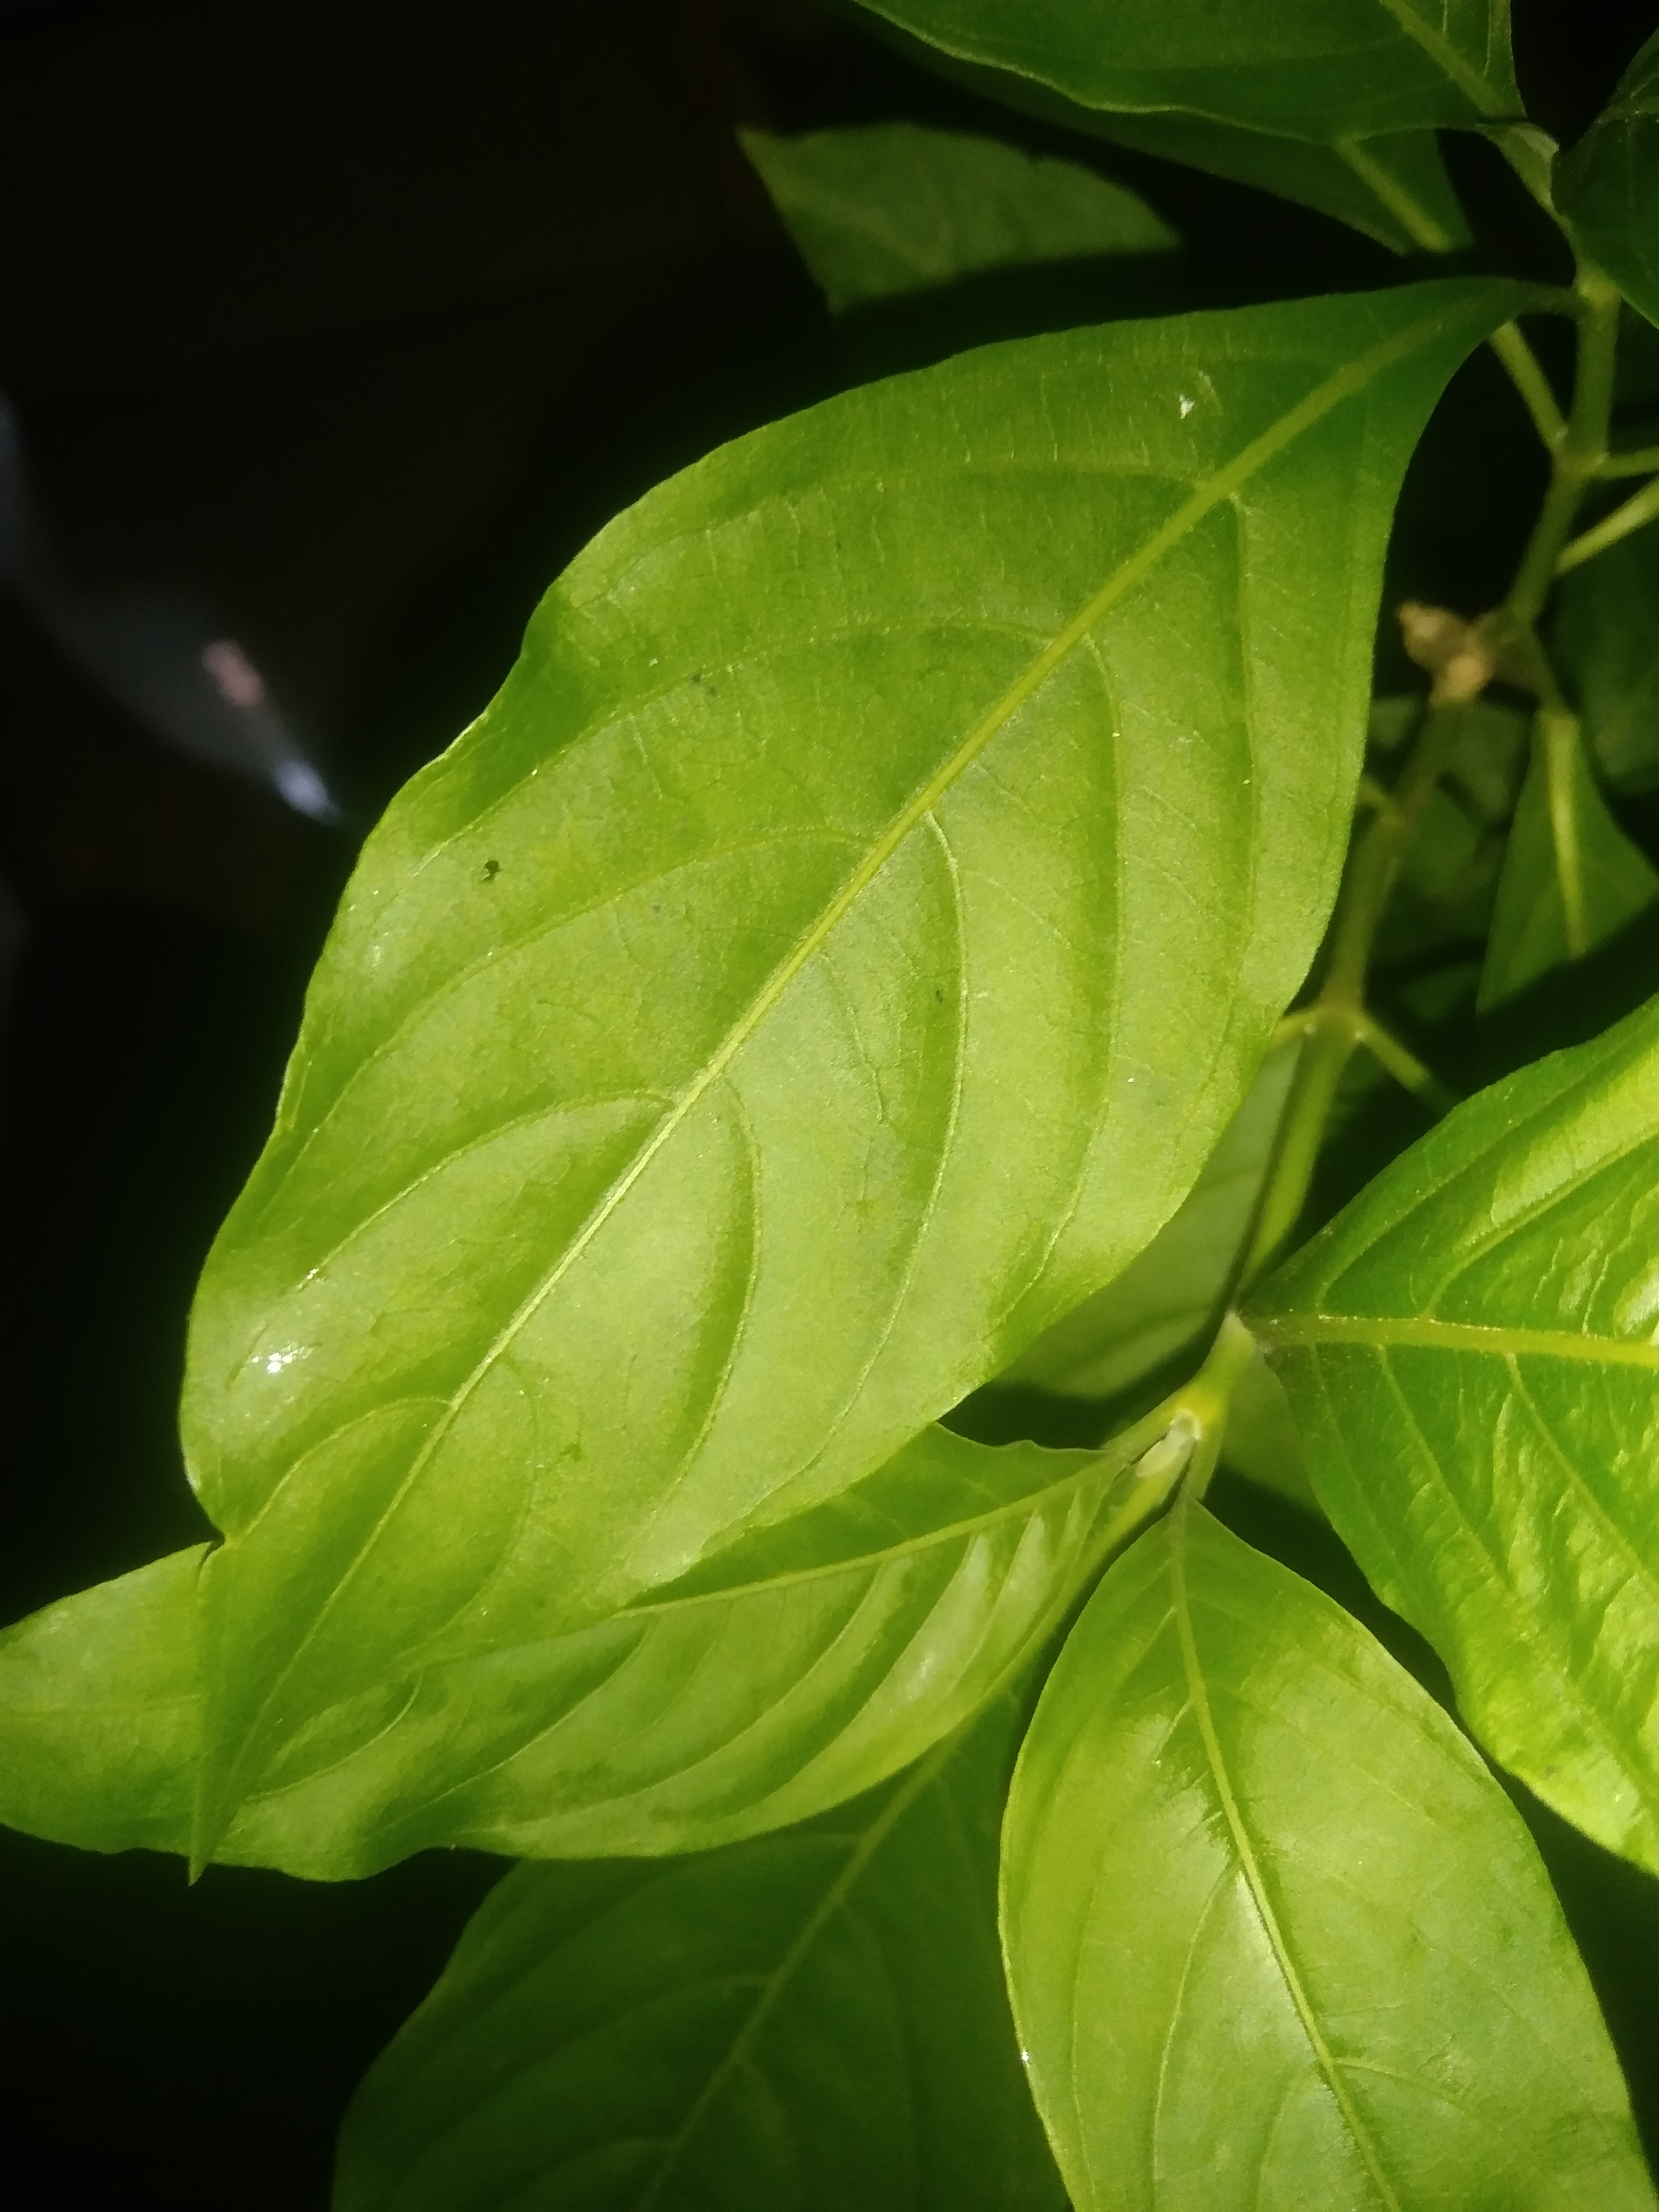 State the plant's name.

vasaka
